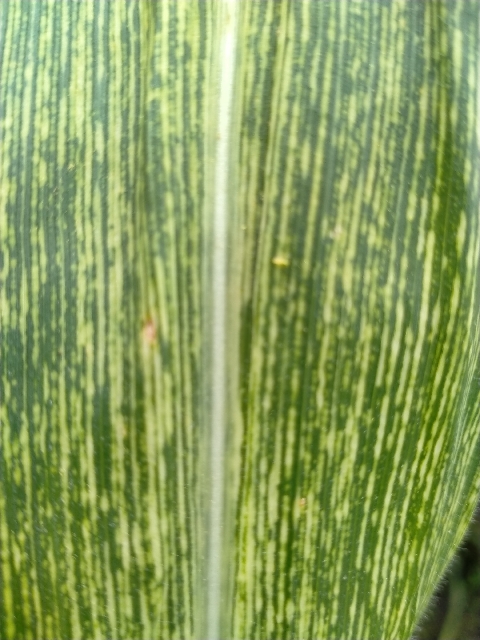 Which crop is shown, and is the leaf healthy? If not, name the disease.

maize, maize streak virus
